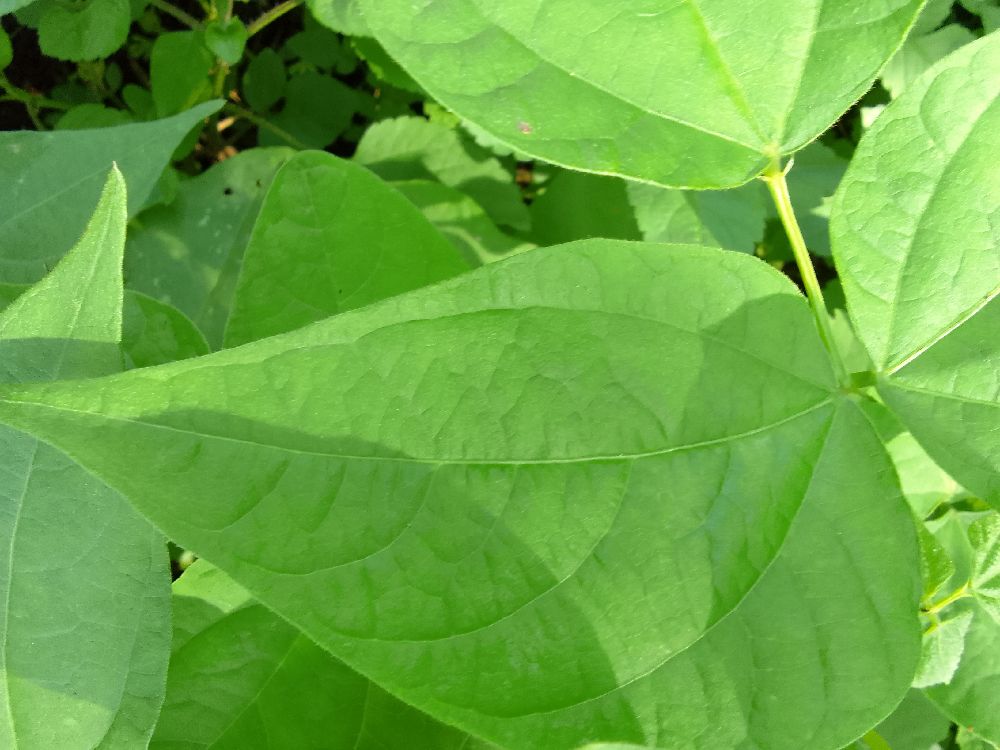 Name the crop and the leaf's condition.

common bean, healthy
